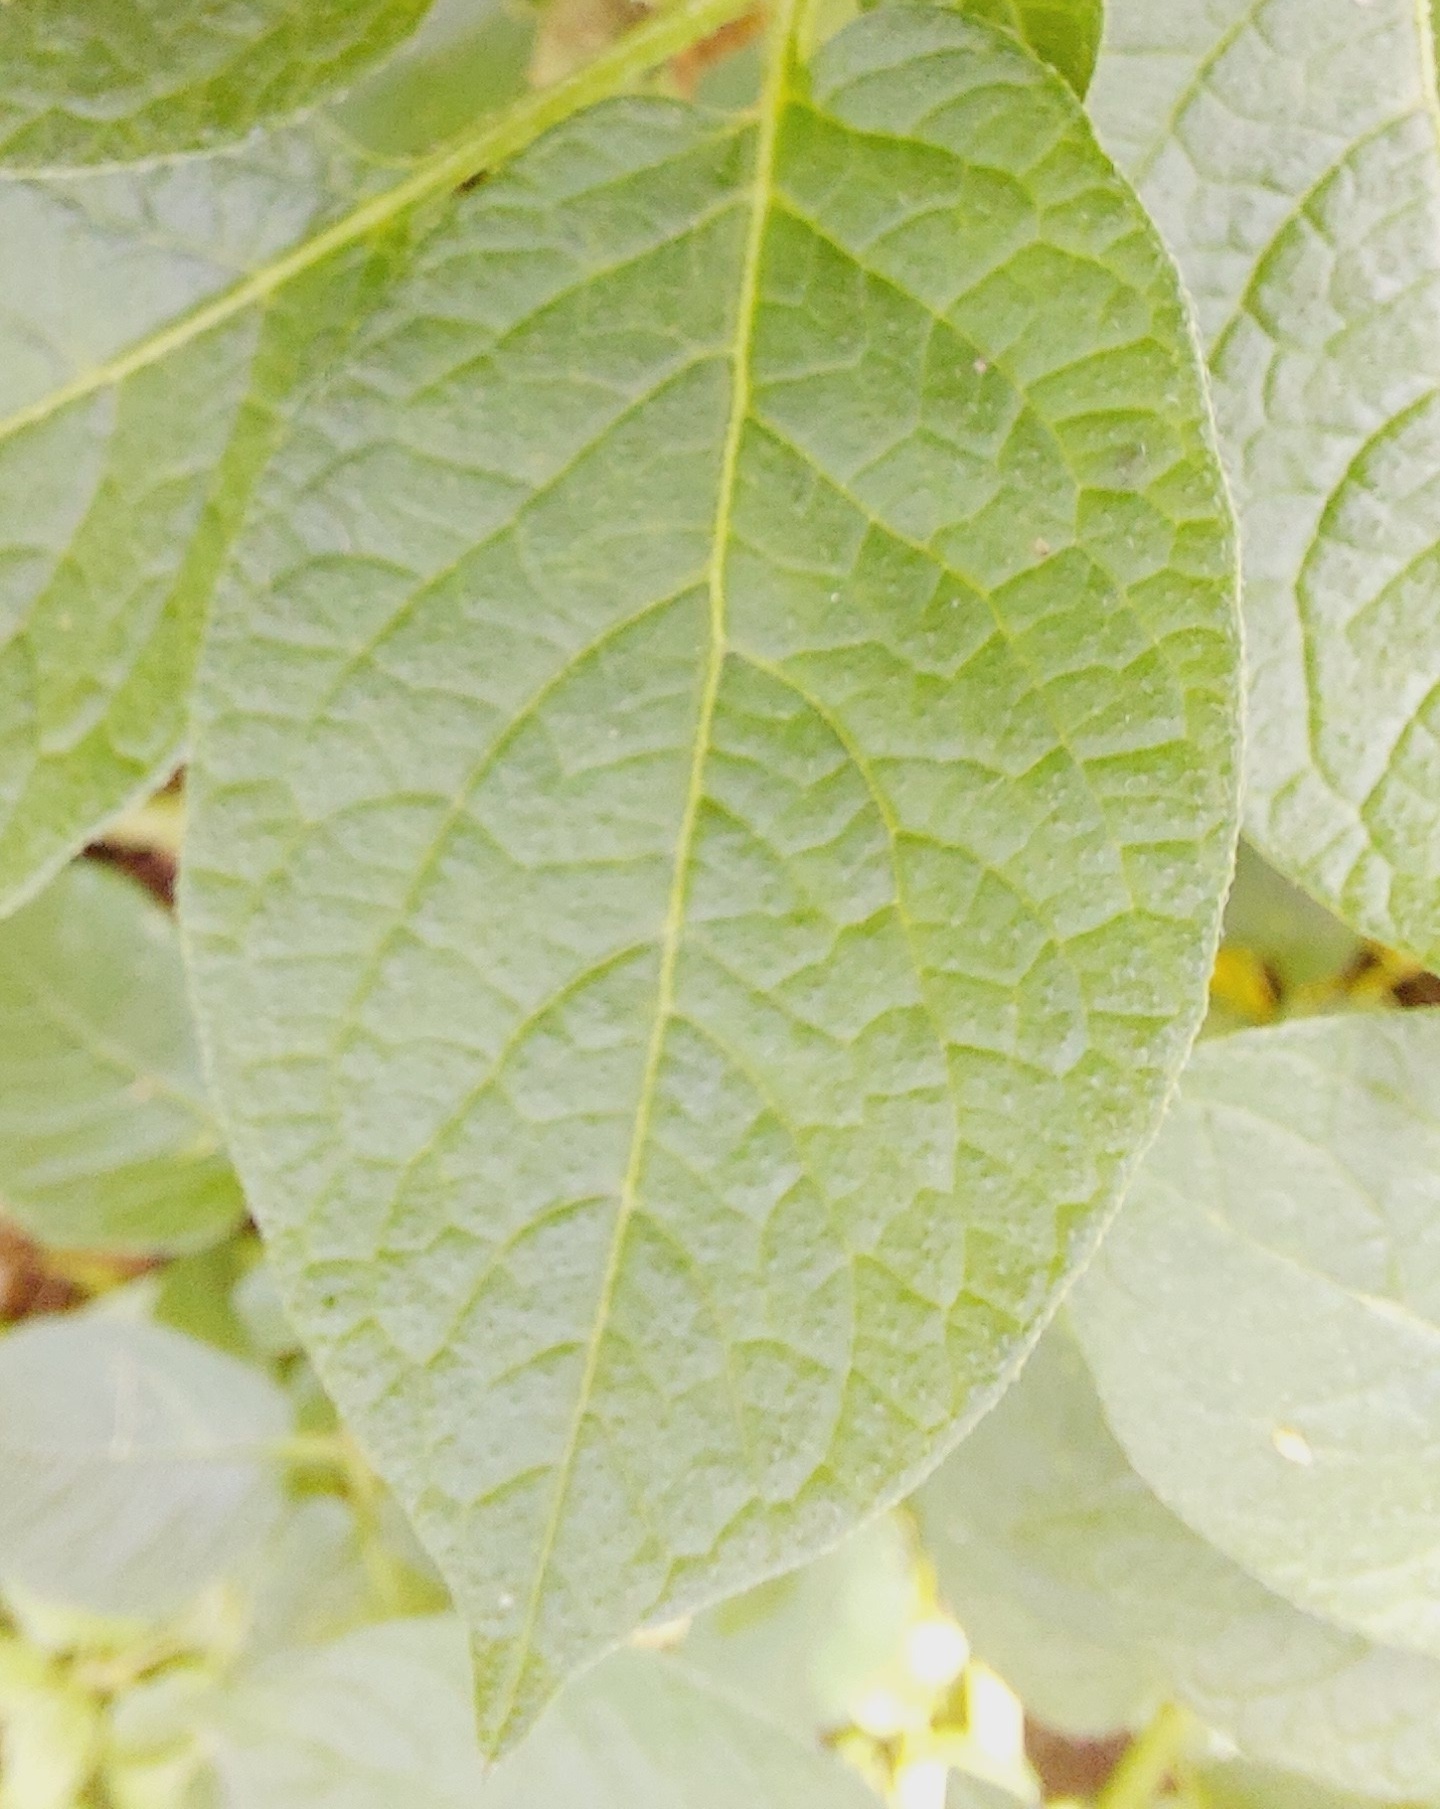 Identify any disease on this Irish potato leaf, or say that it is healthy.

healthy
